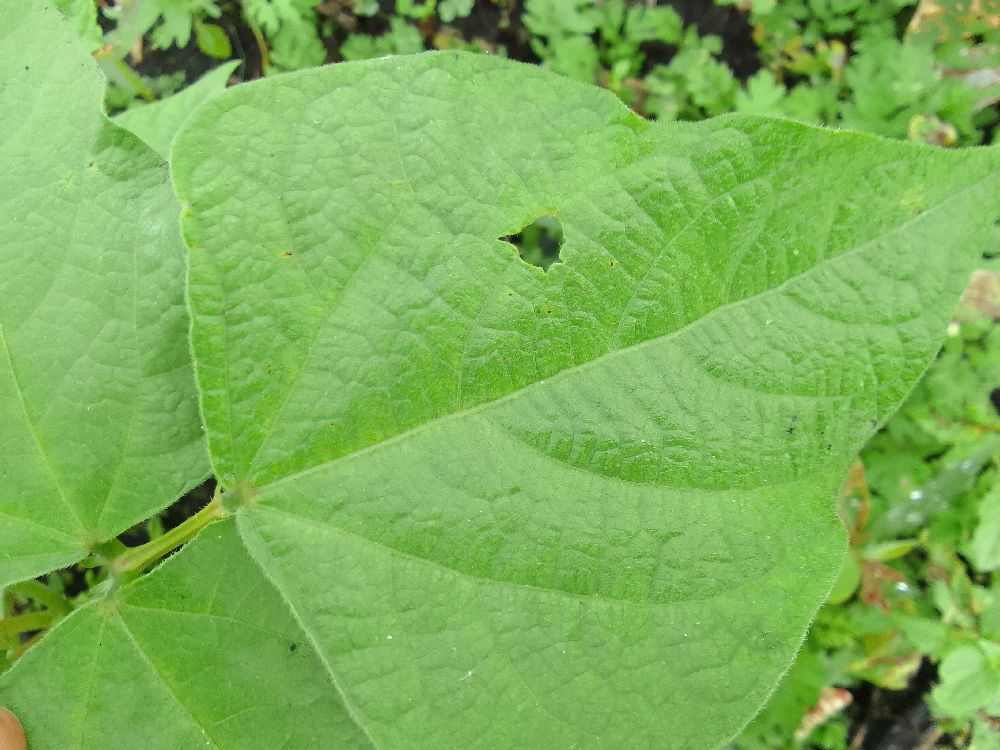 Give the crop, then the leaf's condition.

common bean, healthy
